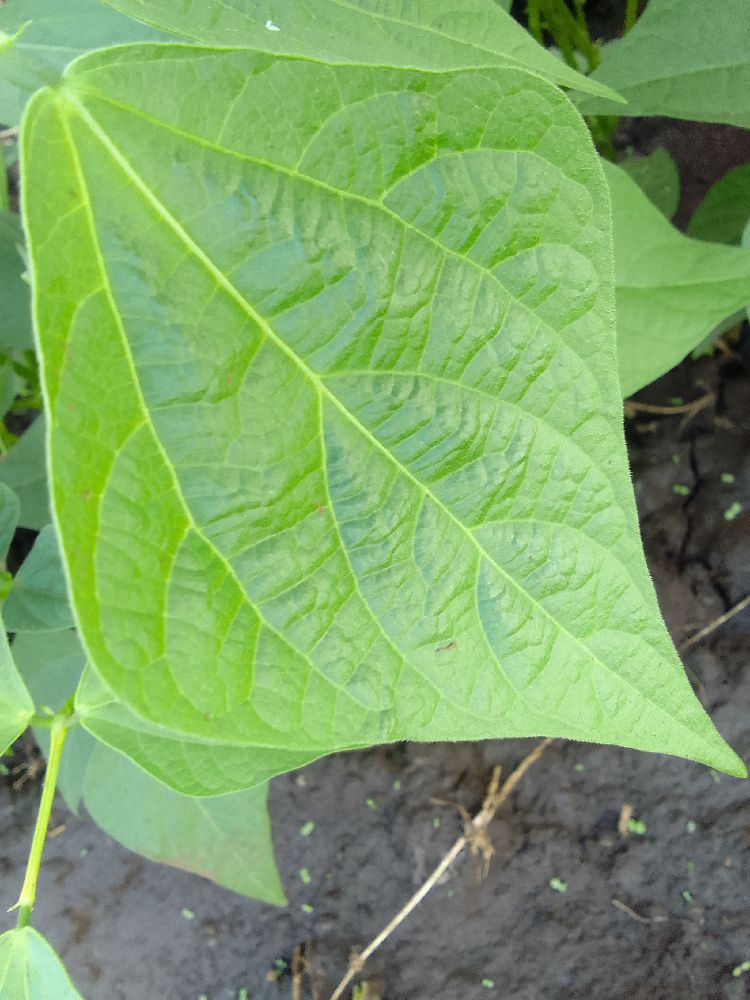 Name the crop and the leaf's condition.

common bean, healthy
